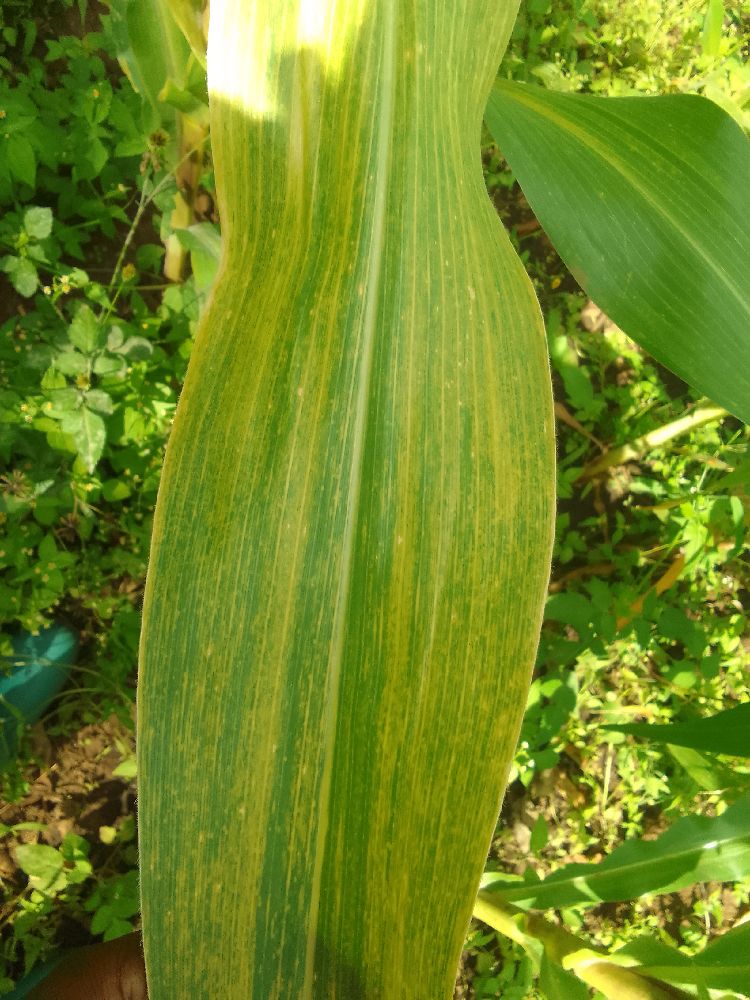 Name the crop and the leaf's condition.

maize, maize lethal necrosis
